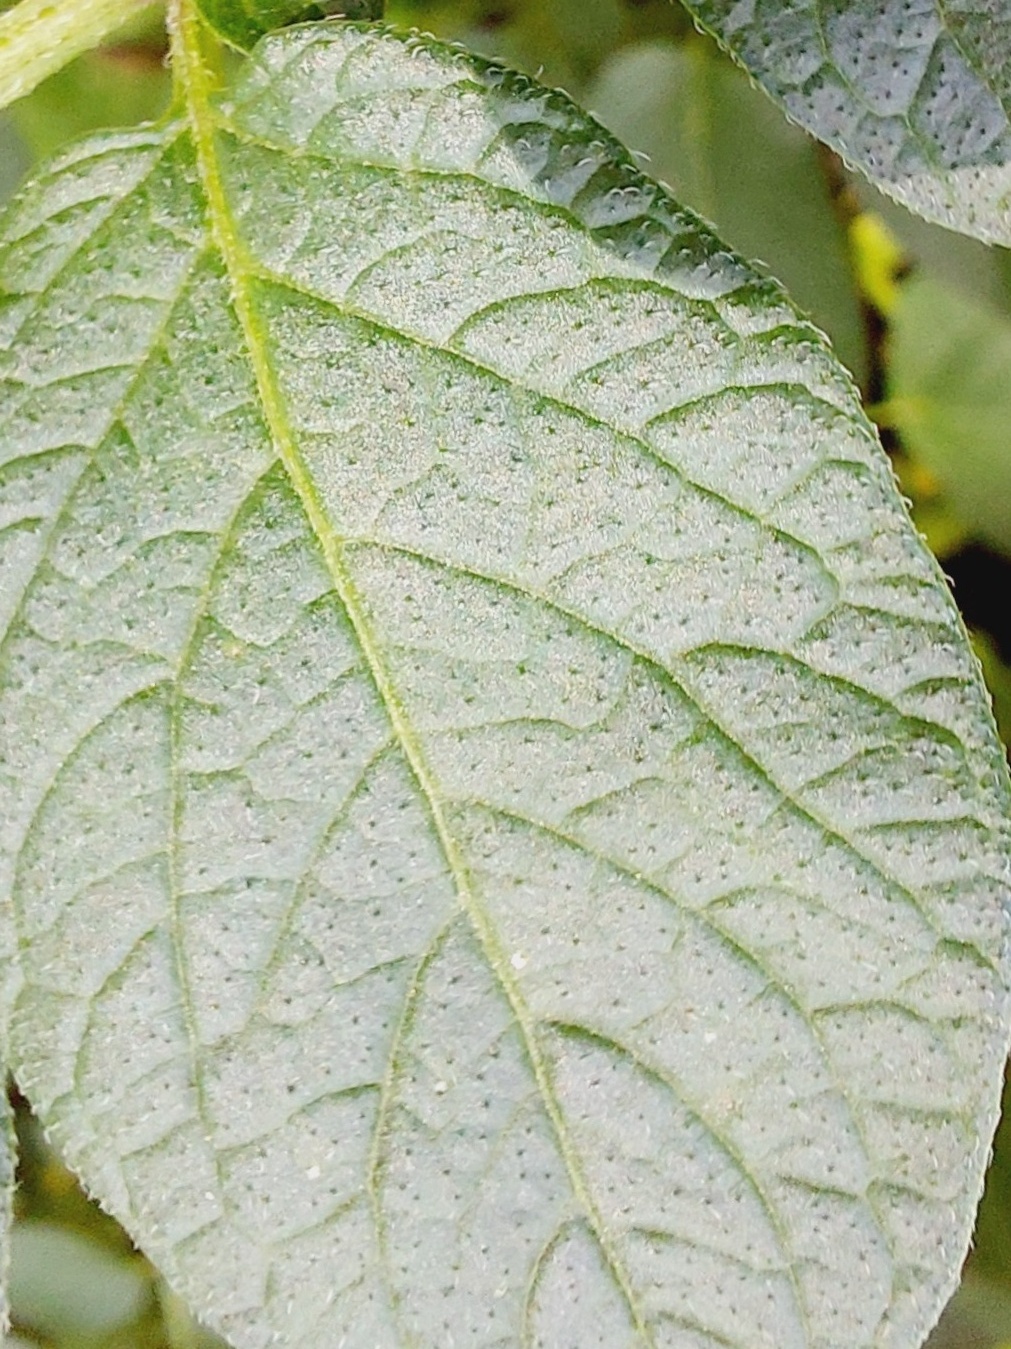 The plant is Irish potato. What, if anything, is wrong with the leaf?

healthy
